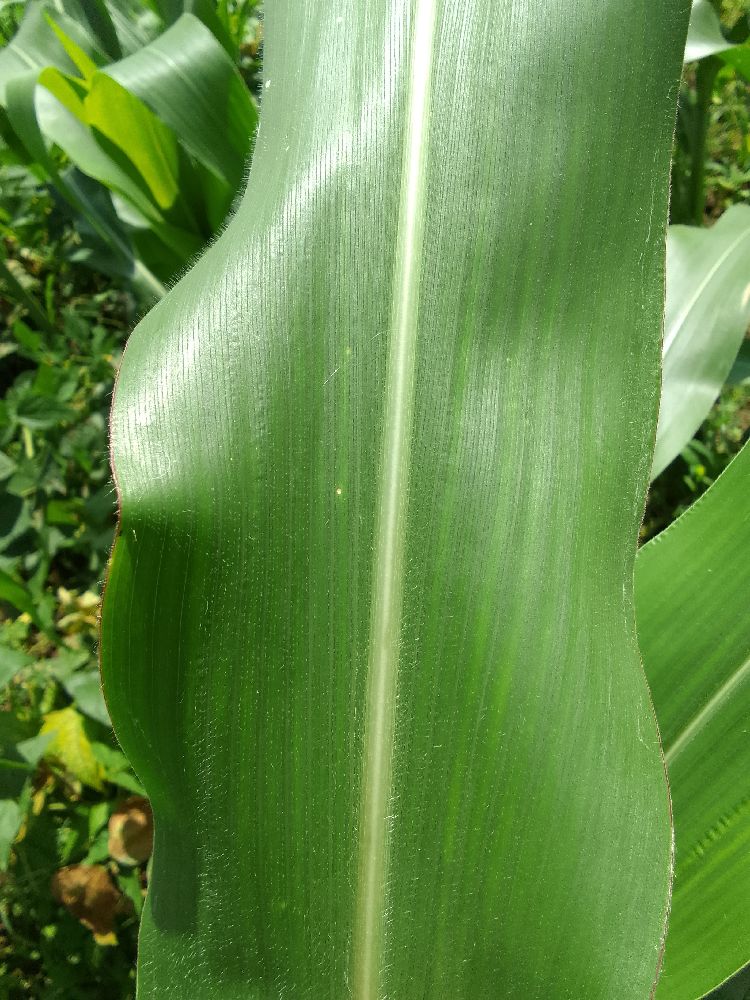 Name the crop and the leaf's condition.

maize, healthy
